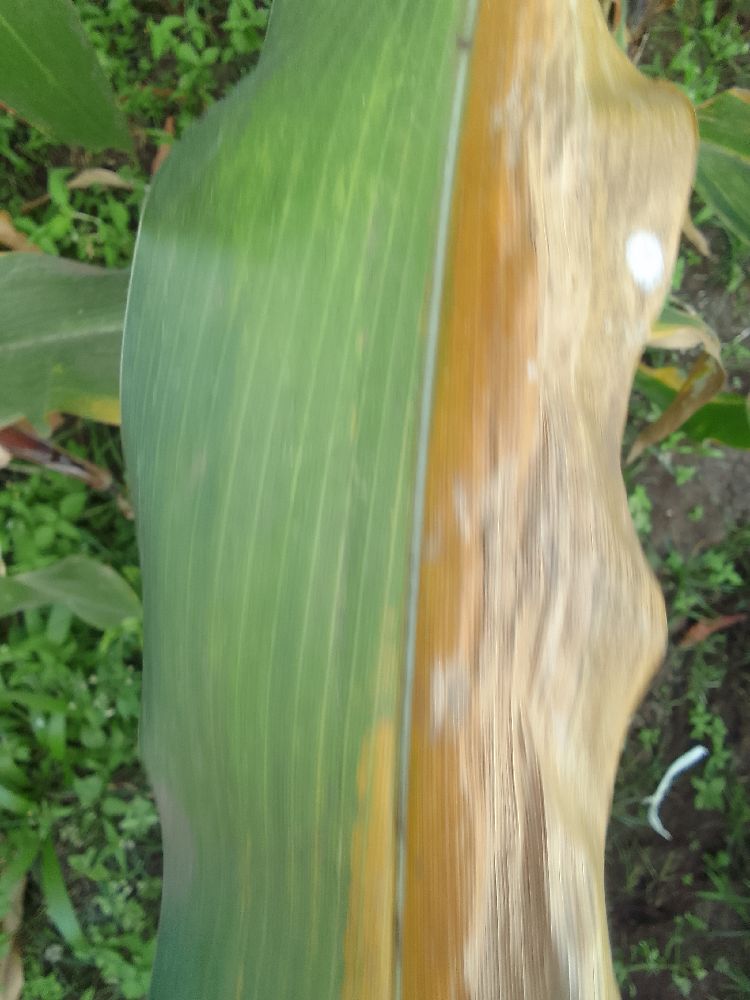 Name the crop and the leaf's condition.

maize, maize lethal necrosis
